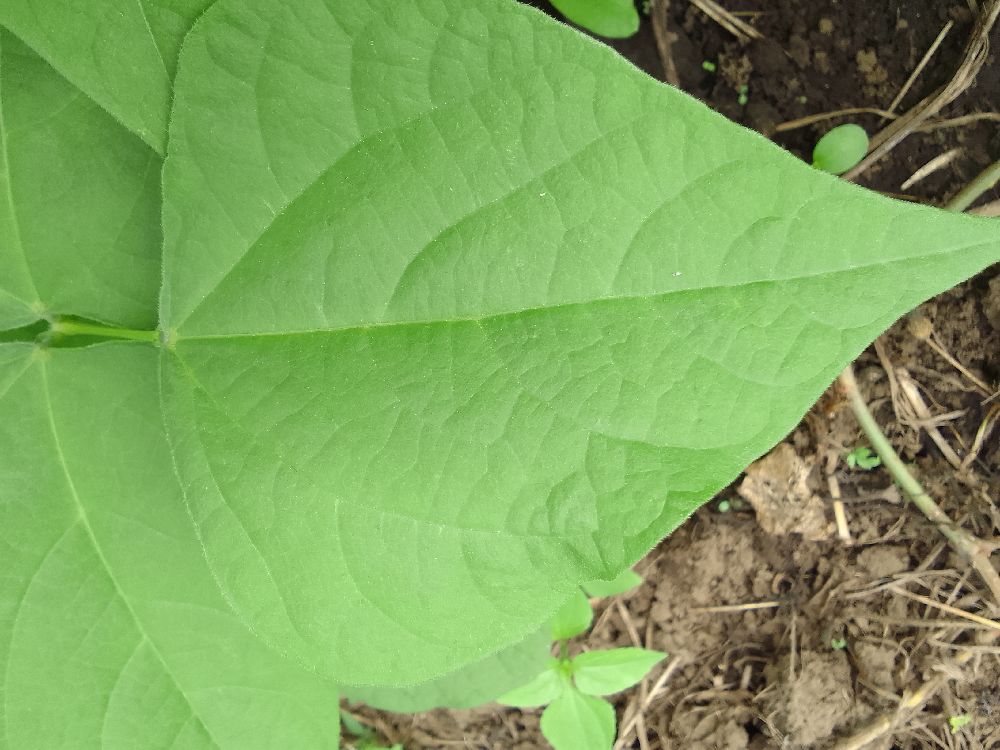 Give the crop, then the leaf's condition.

common bean, healthy
